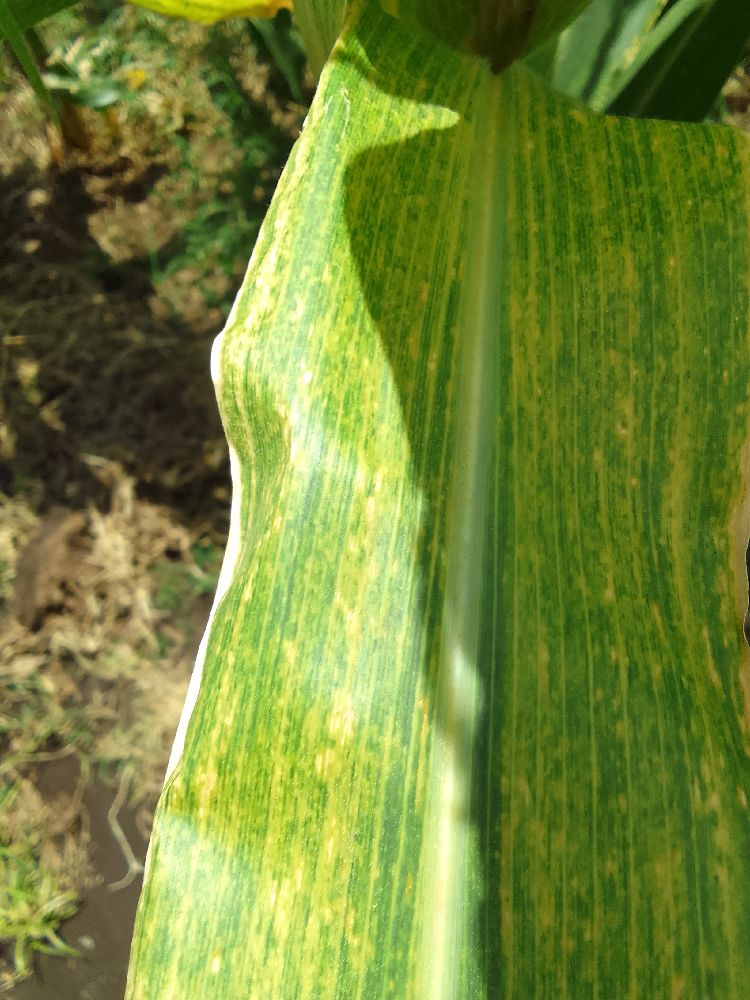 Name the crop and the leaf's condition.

maize, maize lethal necrosis
